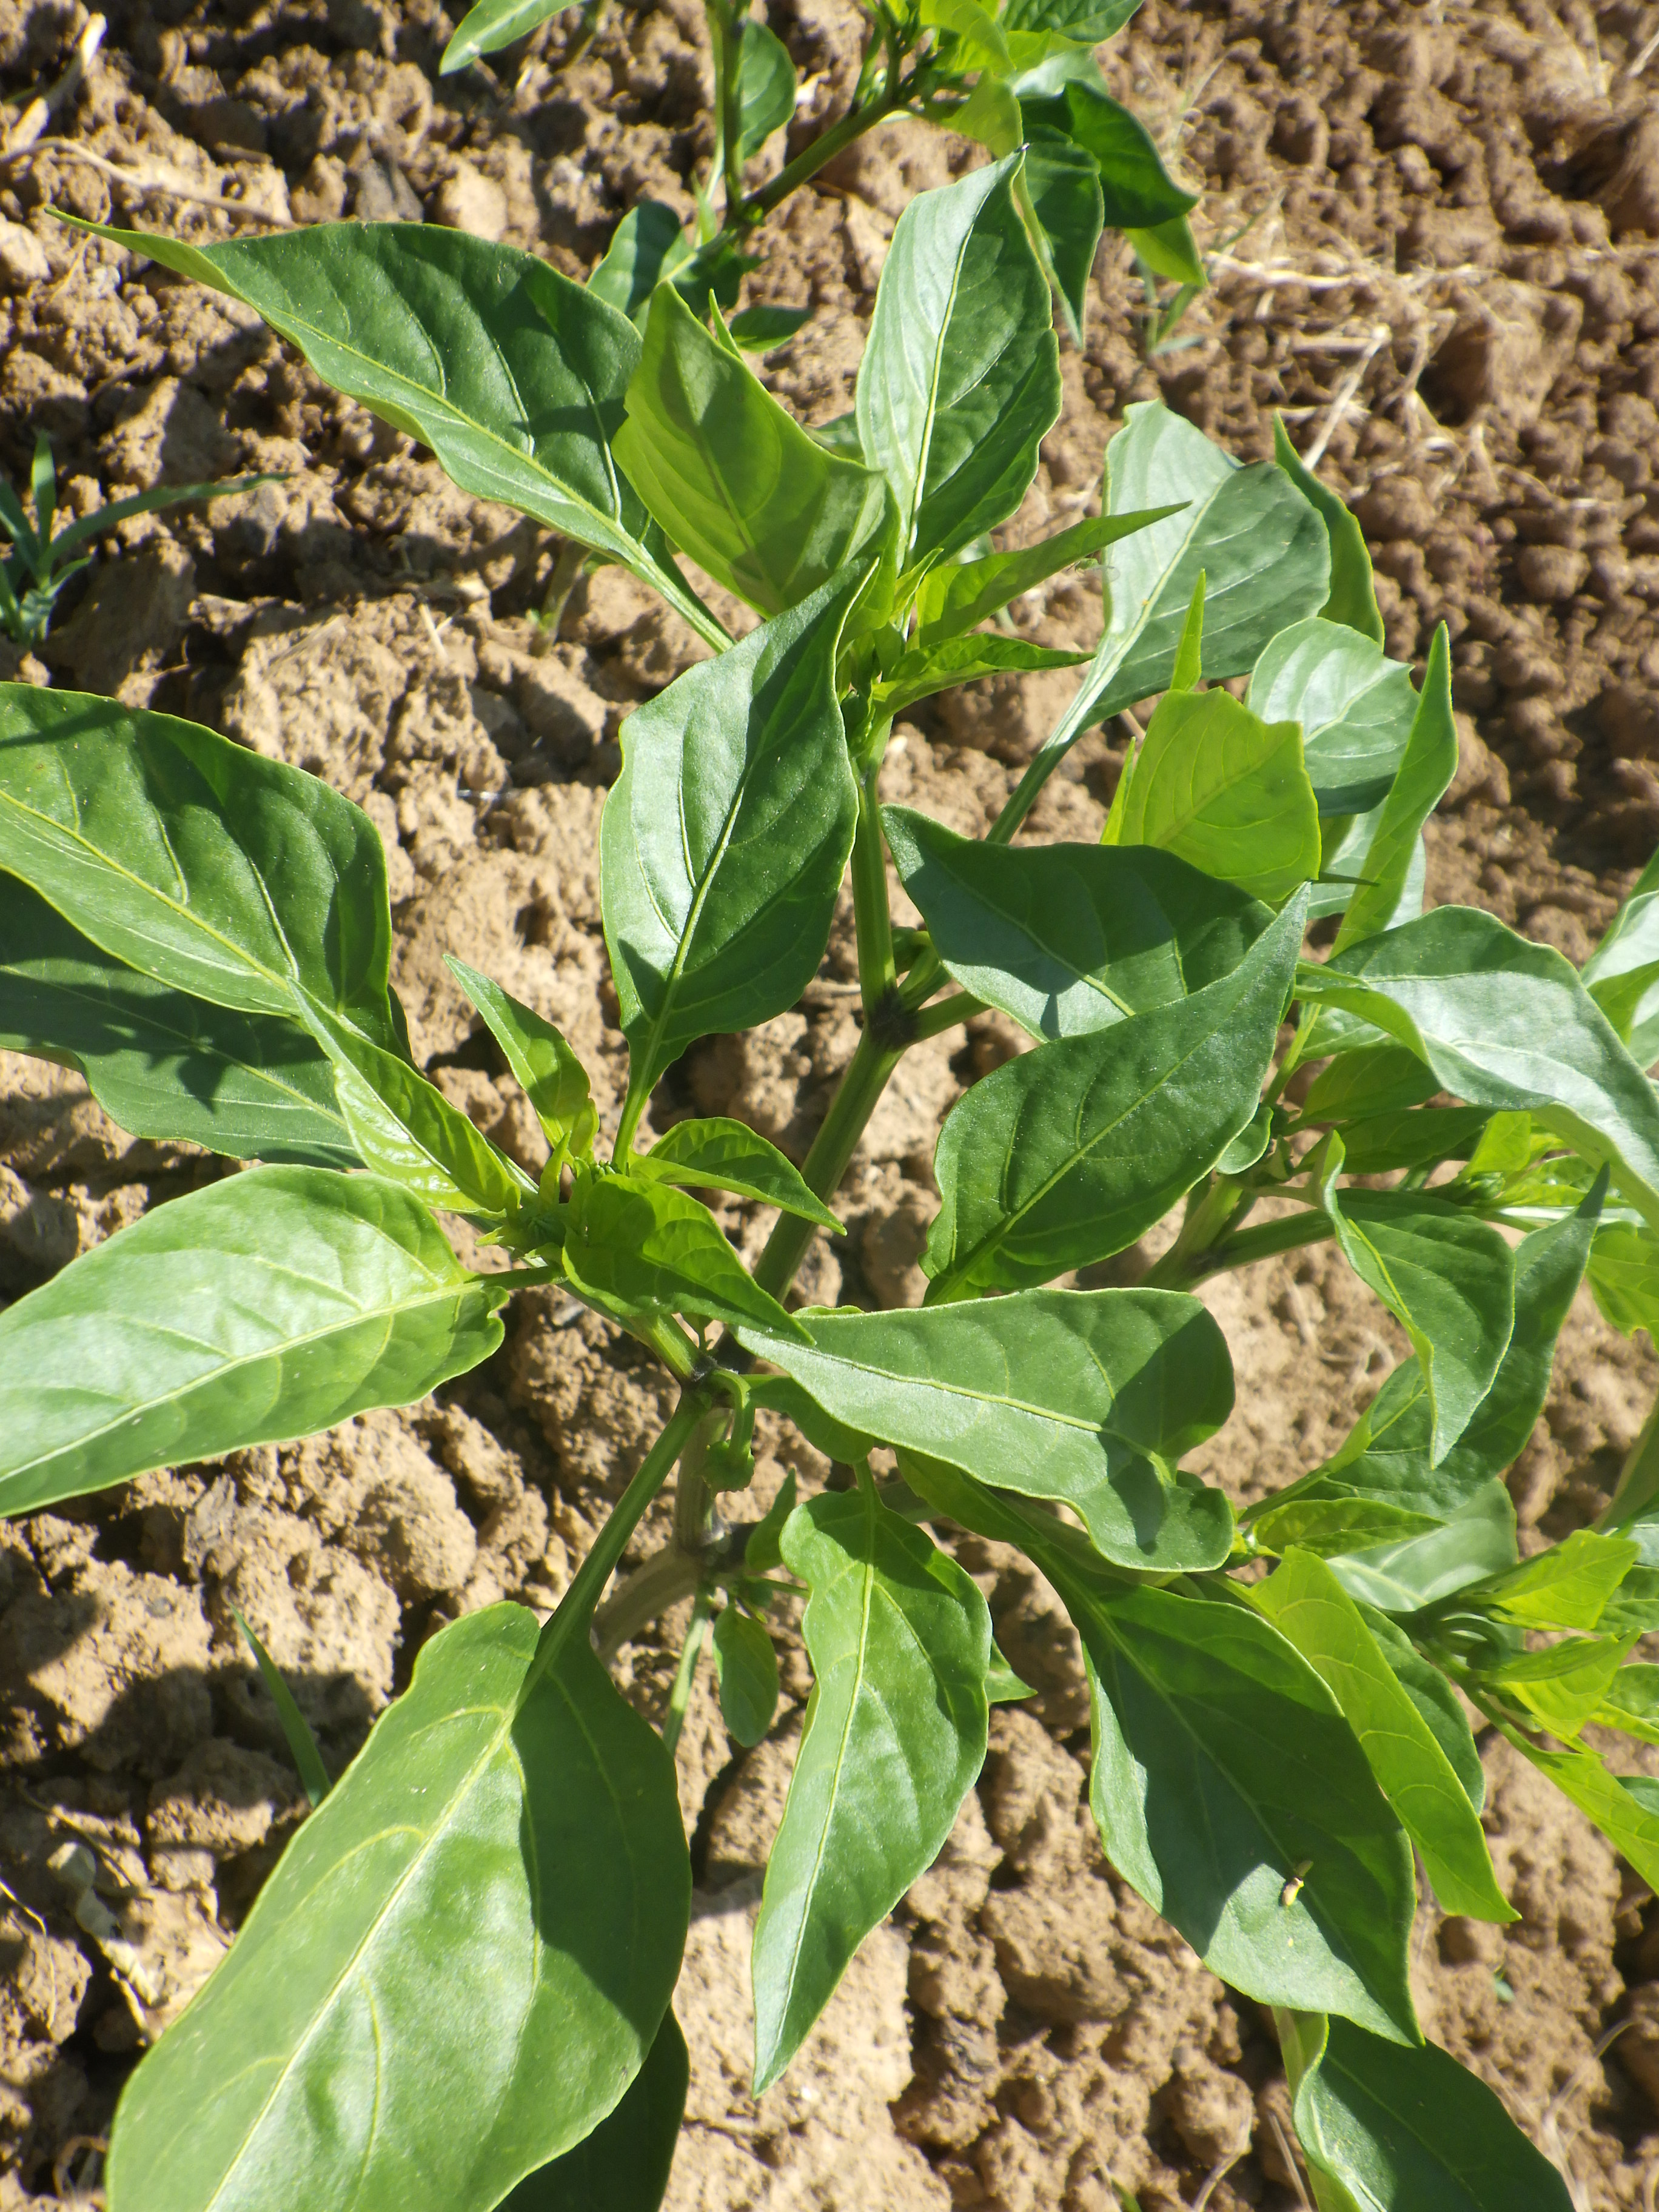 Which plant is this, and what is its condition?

chili pepper, healthy
